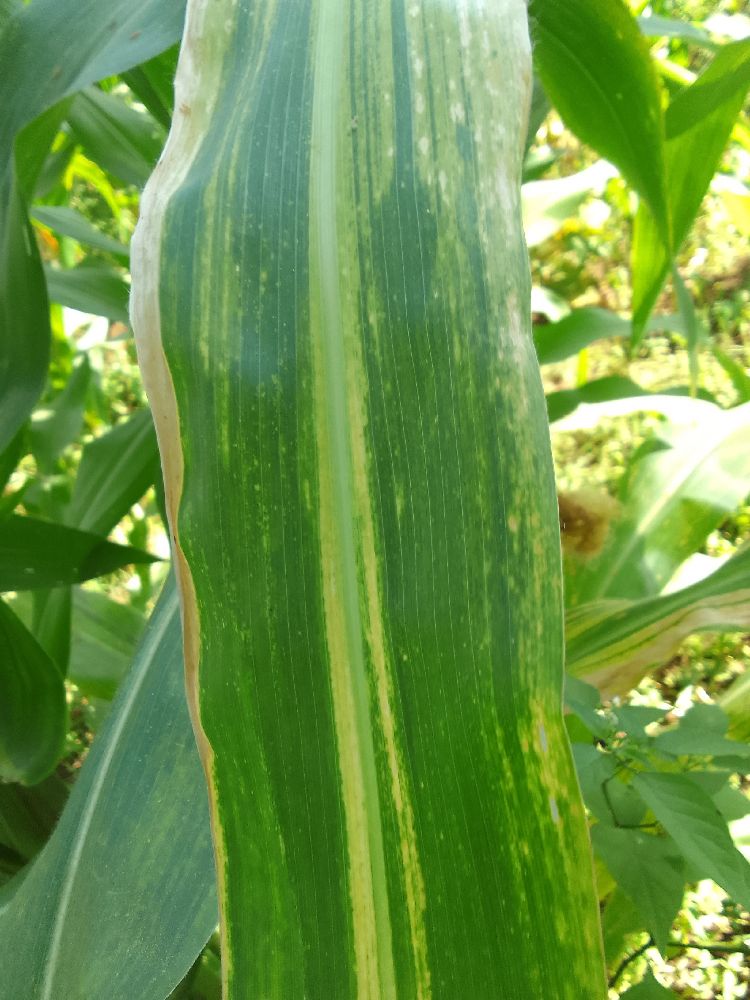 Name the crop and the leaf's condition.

maize, maize lethal necrosis
